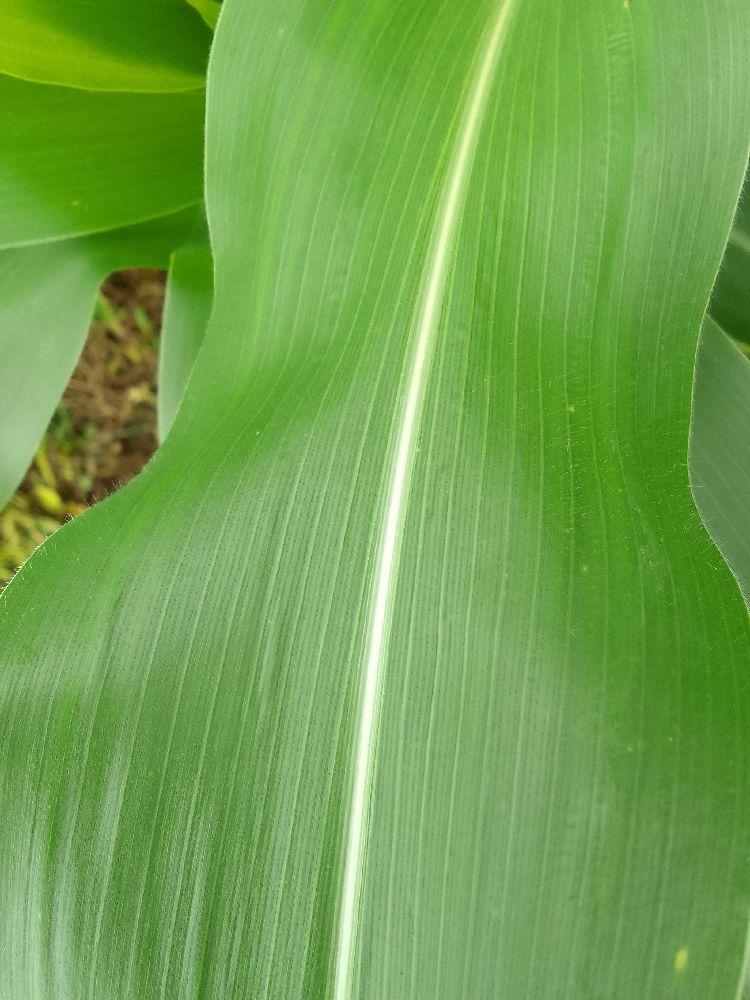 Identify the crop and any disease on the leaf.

maize, healthy
